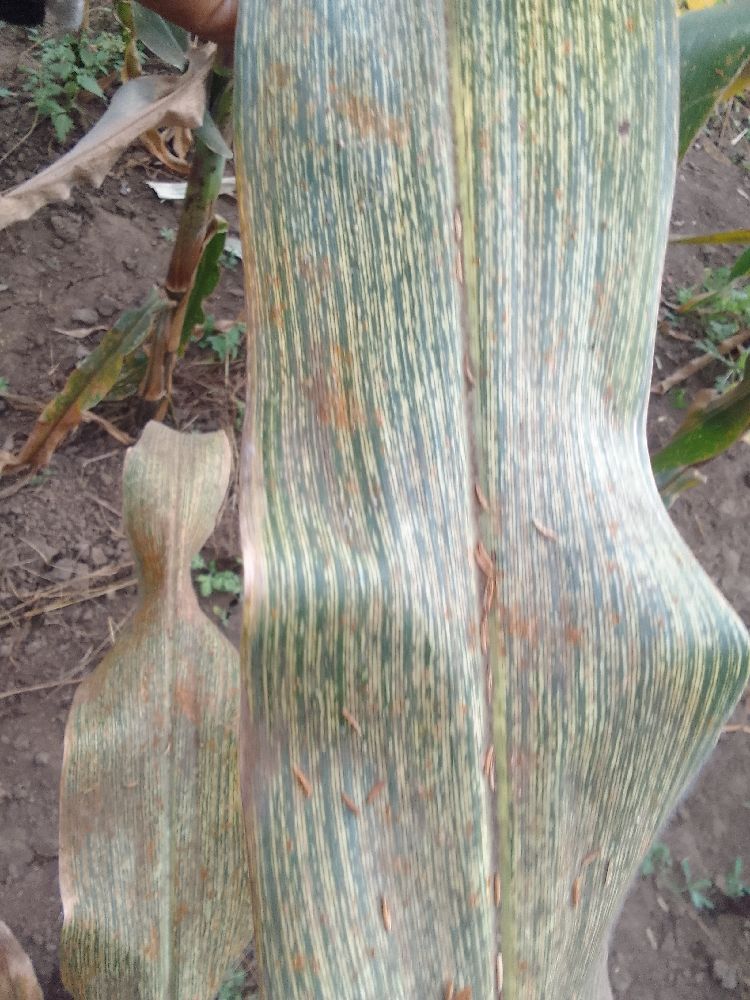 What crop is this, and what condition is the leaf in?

maize, maize streak virus
